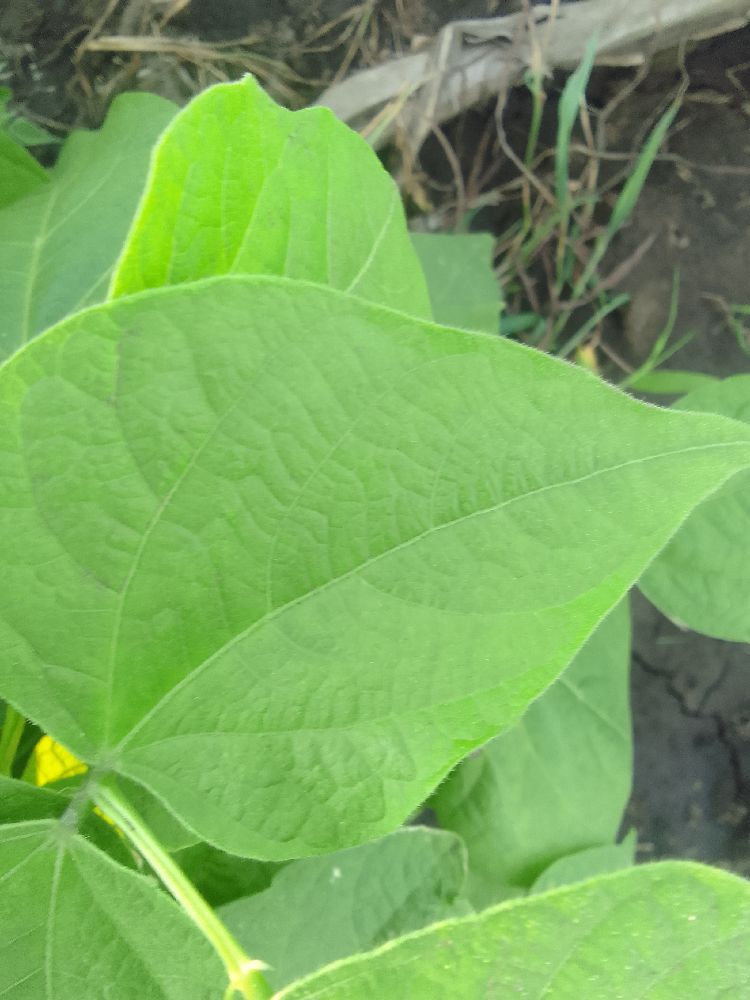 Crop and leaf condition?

common bean, healthy
